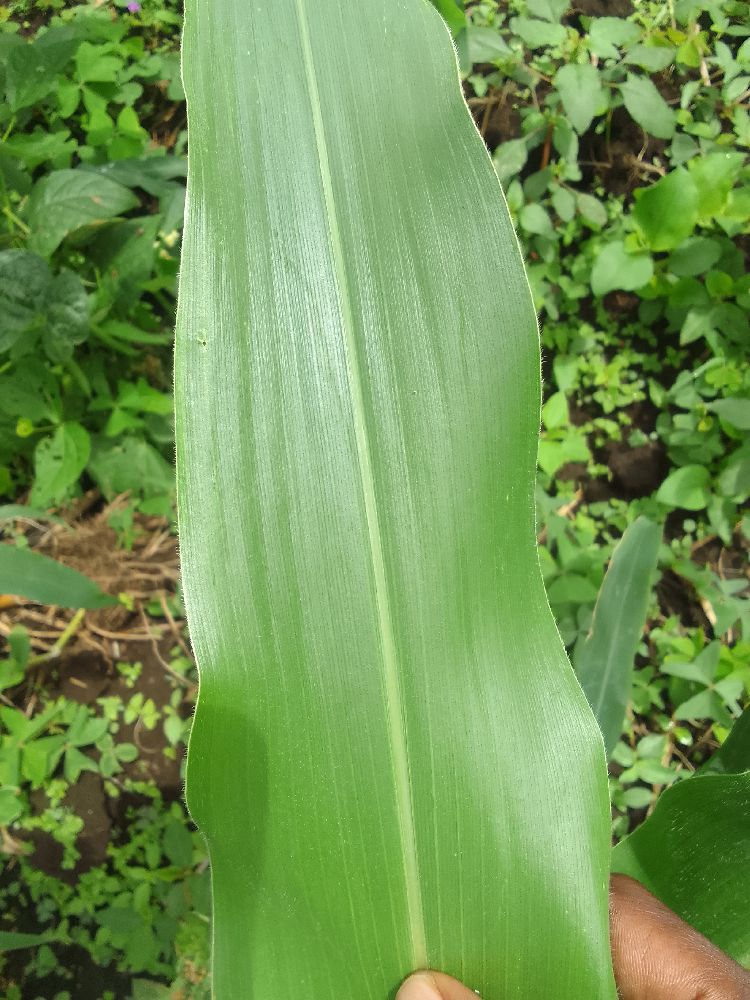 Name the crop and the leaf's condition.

maize, healthy
